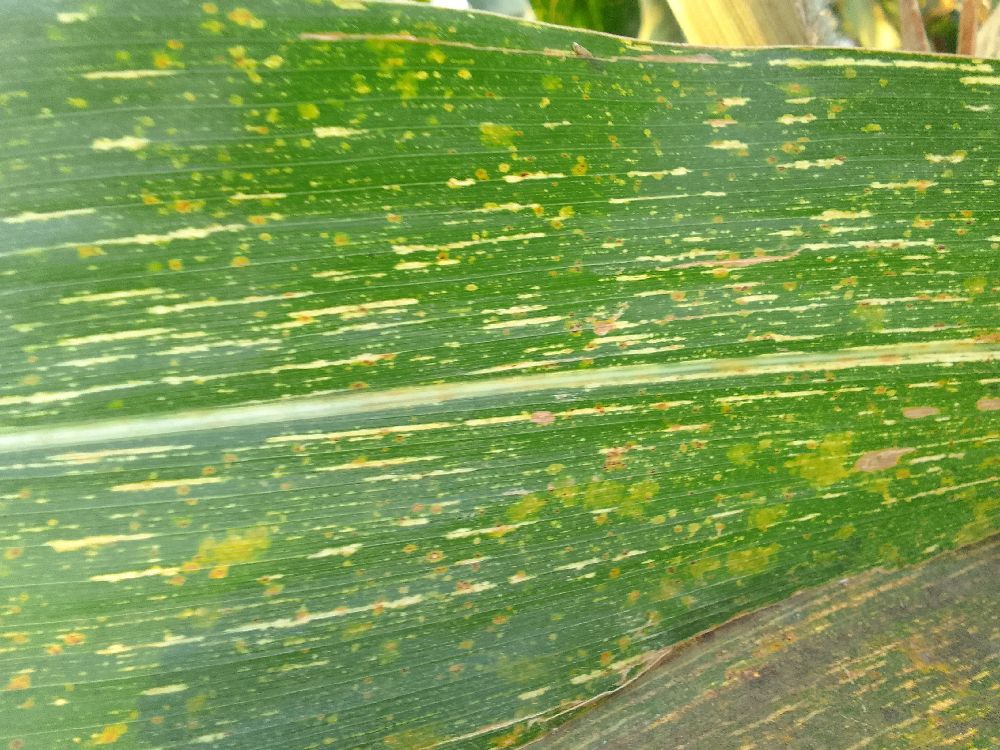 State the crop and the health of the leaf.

maize, maize streak virus
